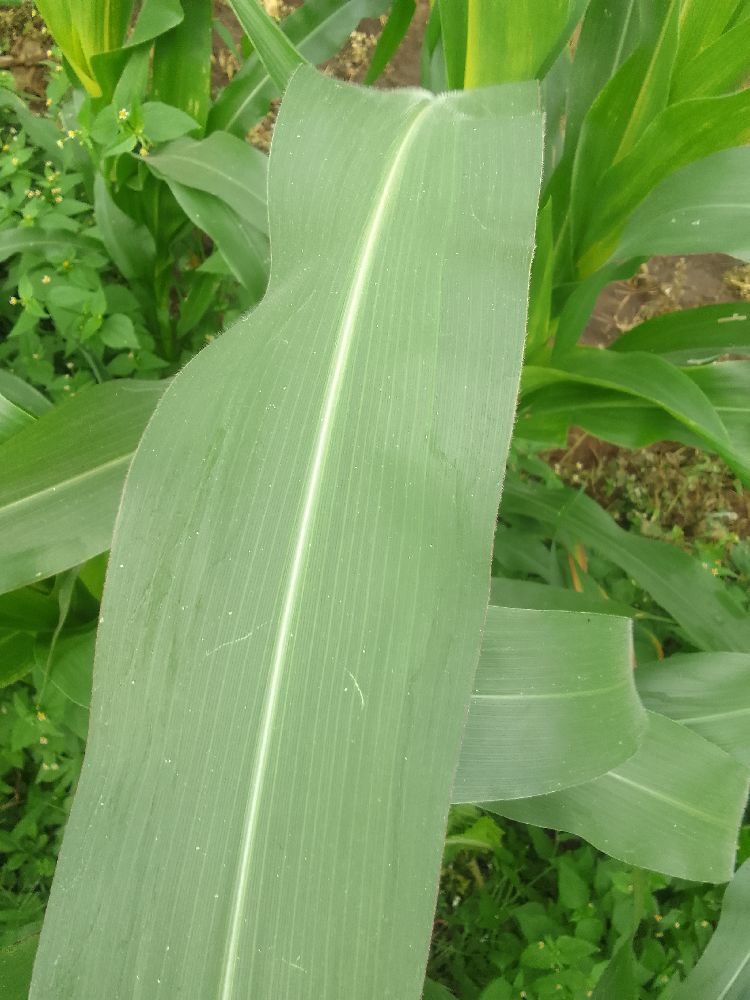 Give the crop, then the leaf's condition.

maize, healthy
